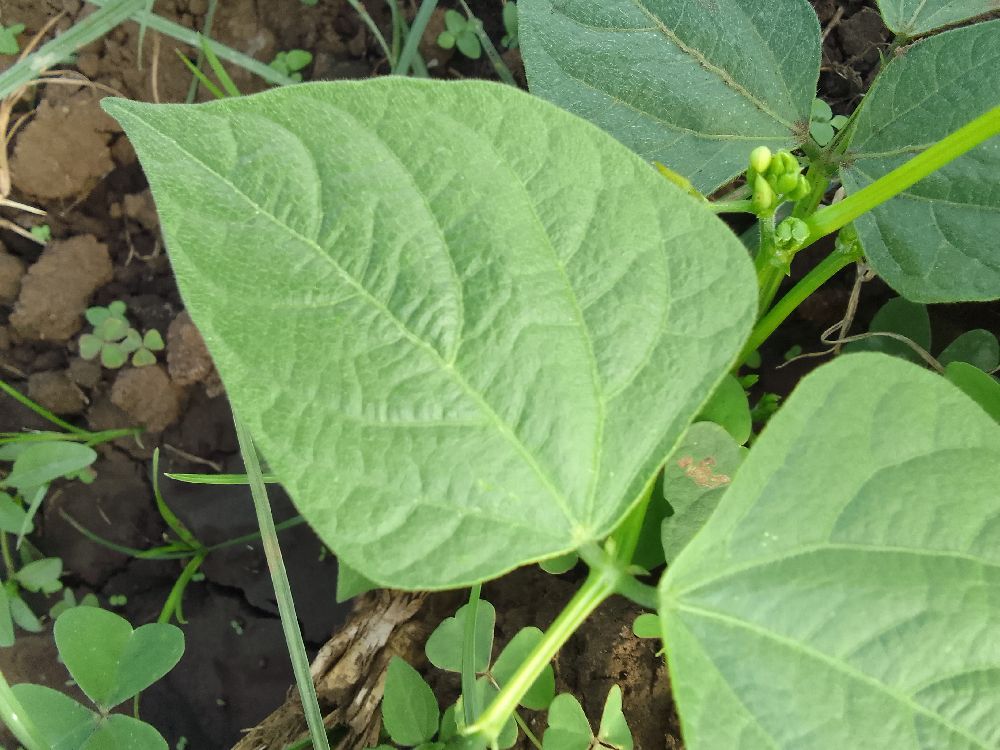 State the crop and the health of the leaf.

common bean, healthy
